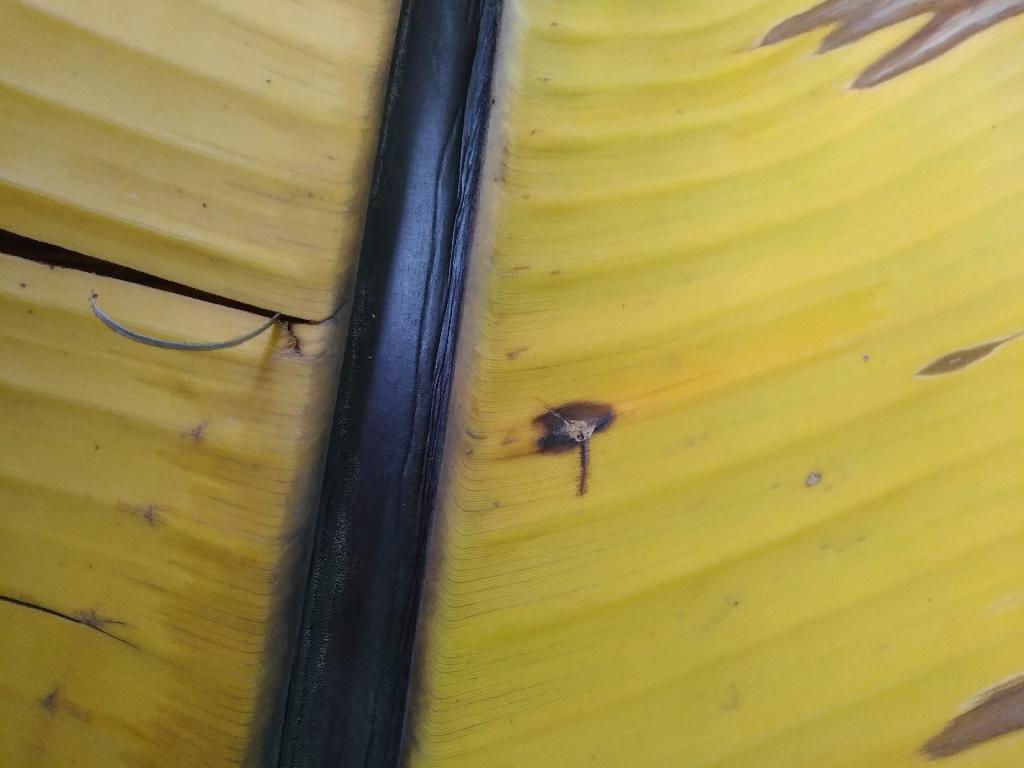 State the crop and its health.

banana, fusarium wilt race 1
